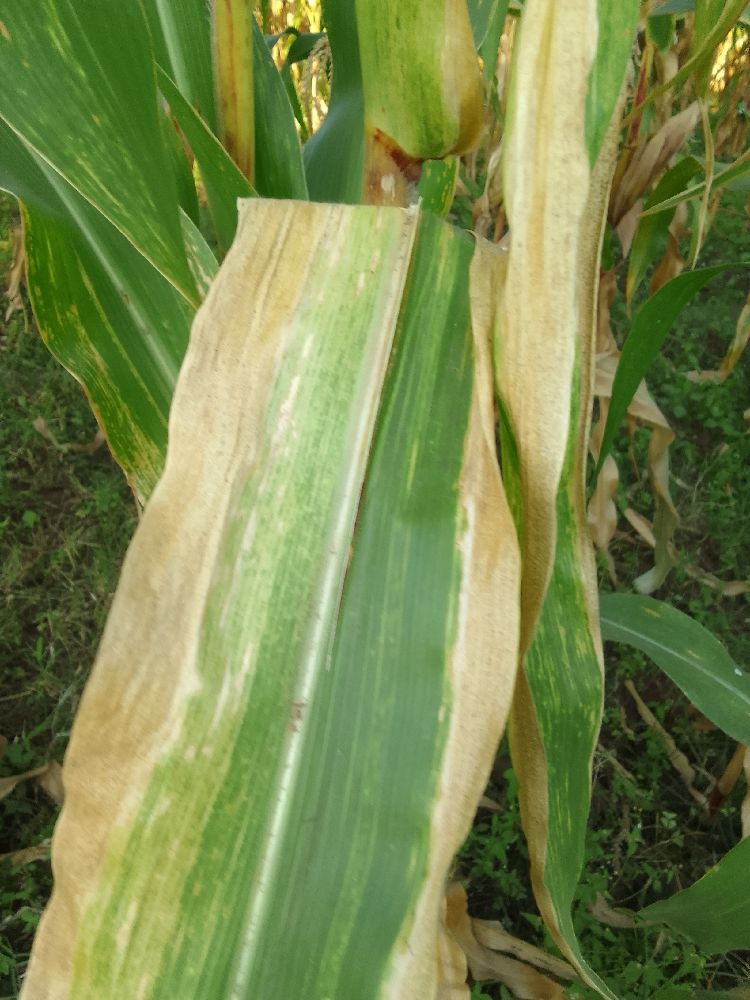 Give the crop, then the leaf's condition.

maize, maize lethal necrosis
